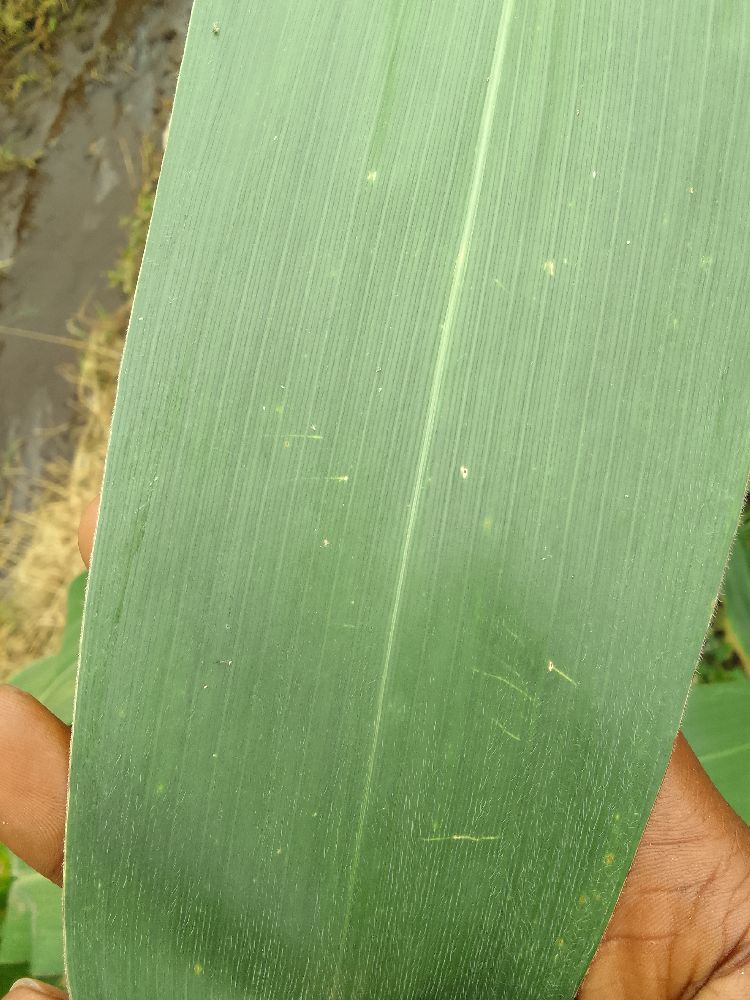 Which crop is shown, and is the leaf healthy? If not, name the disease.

maize, healthy
